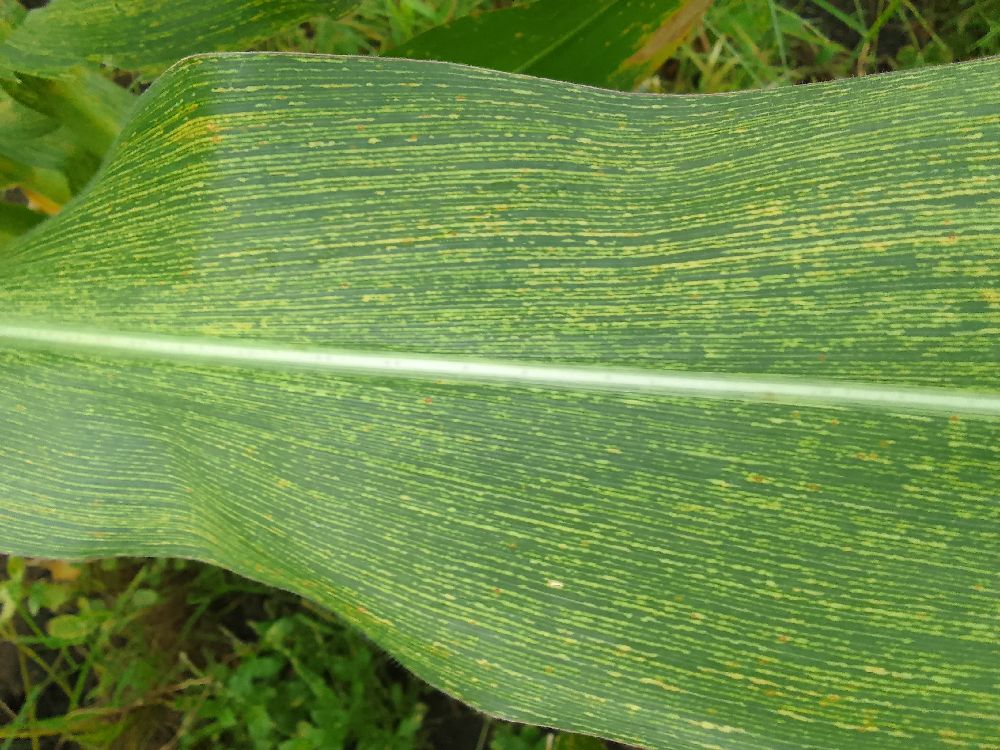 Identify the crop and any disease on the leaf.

maize, maize streak virus
